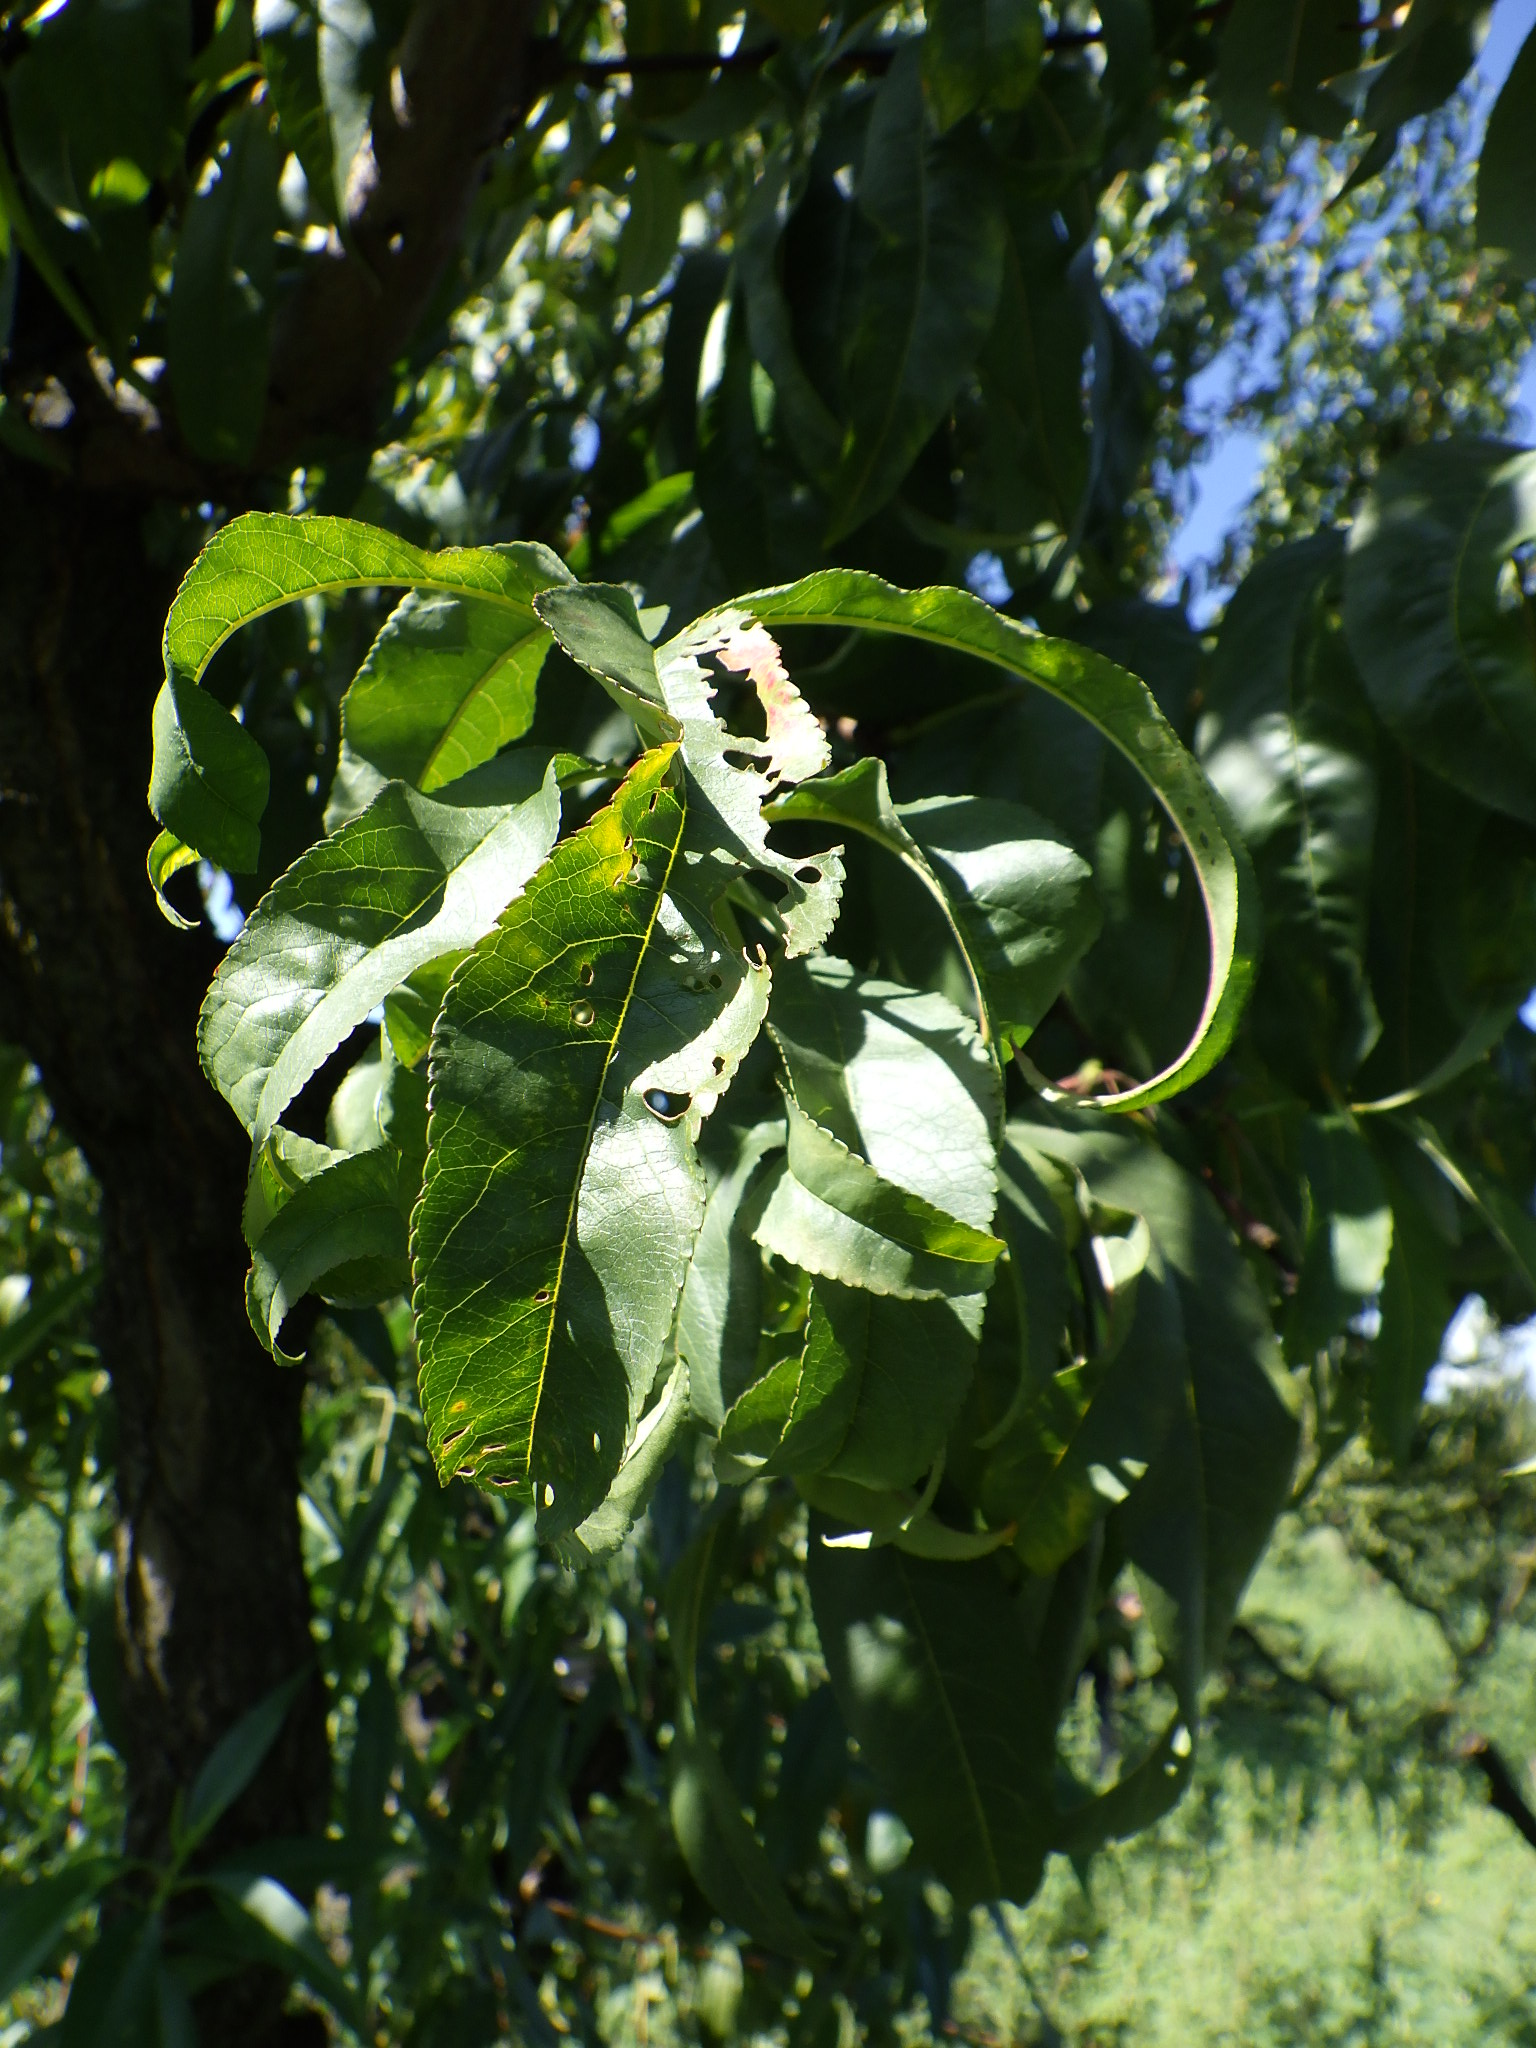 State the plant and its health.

peach, shot hole disease
